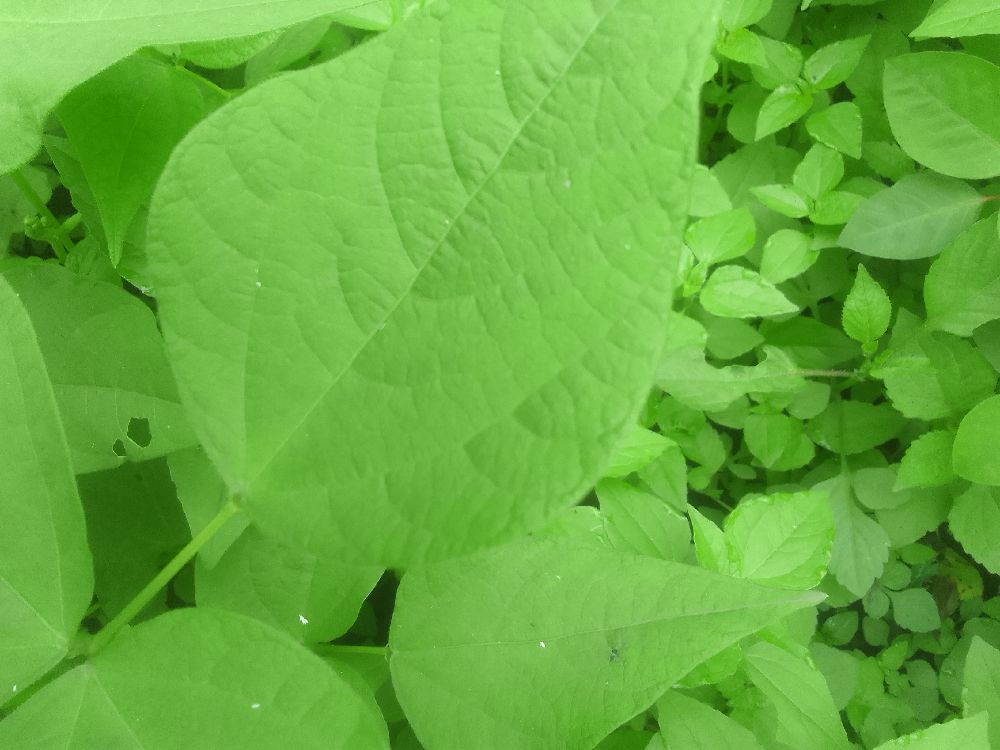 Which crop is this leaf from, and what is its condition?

common bean, healthy
